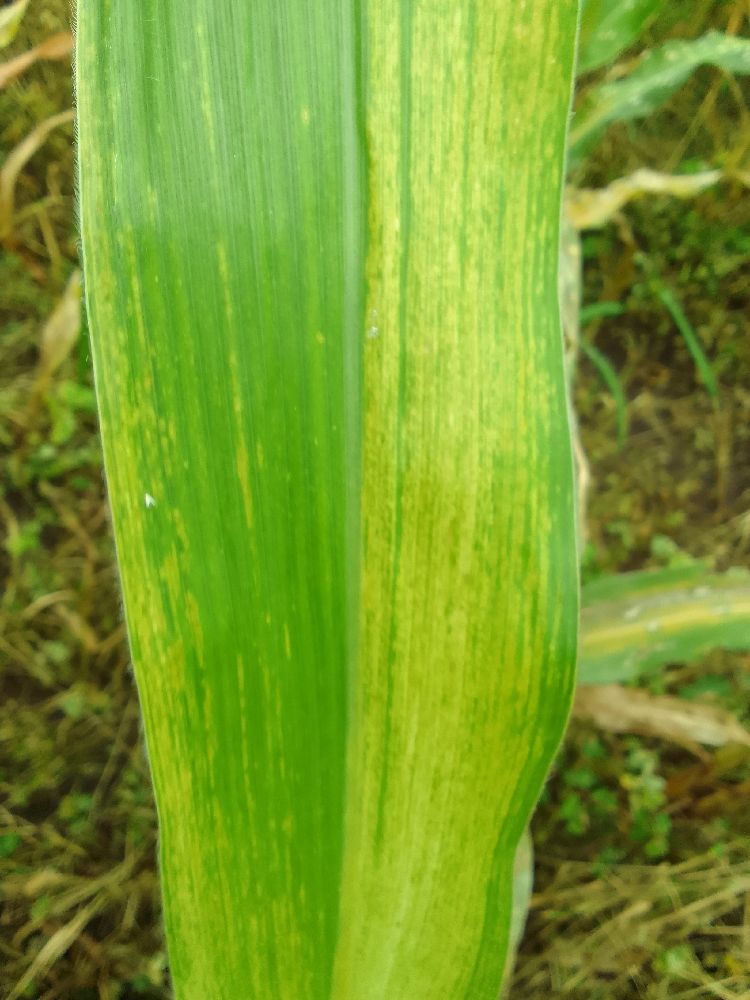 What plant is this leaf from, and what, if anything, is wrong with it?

maize, maize lethal necrosis
